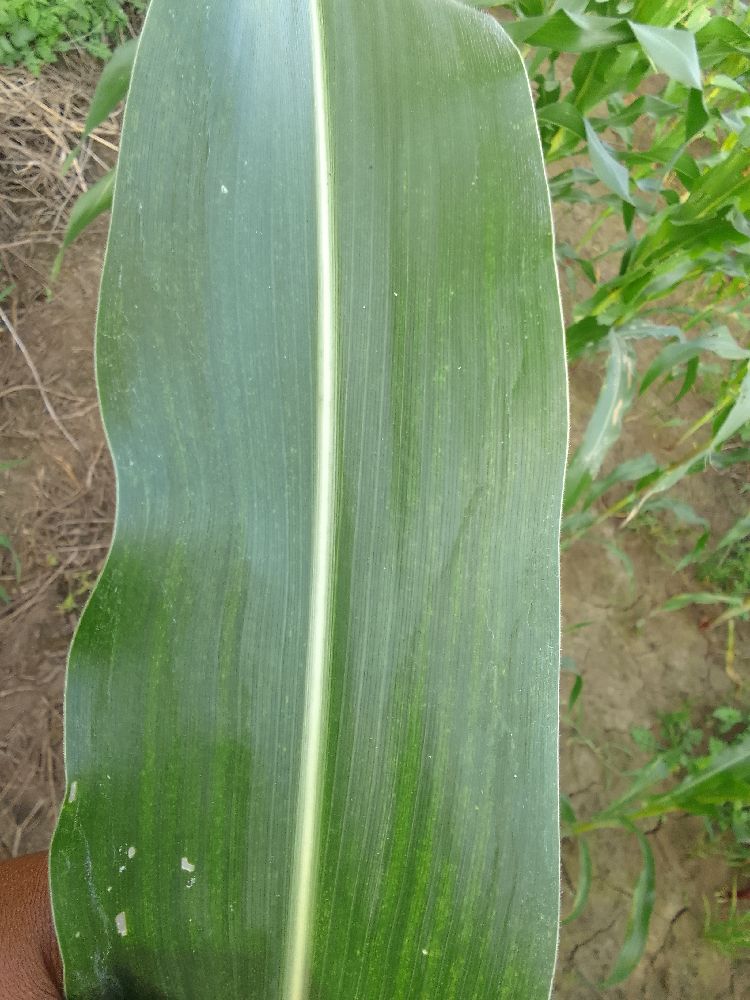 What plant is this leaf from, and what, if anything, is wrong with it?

maize, healthy
